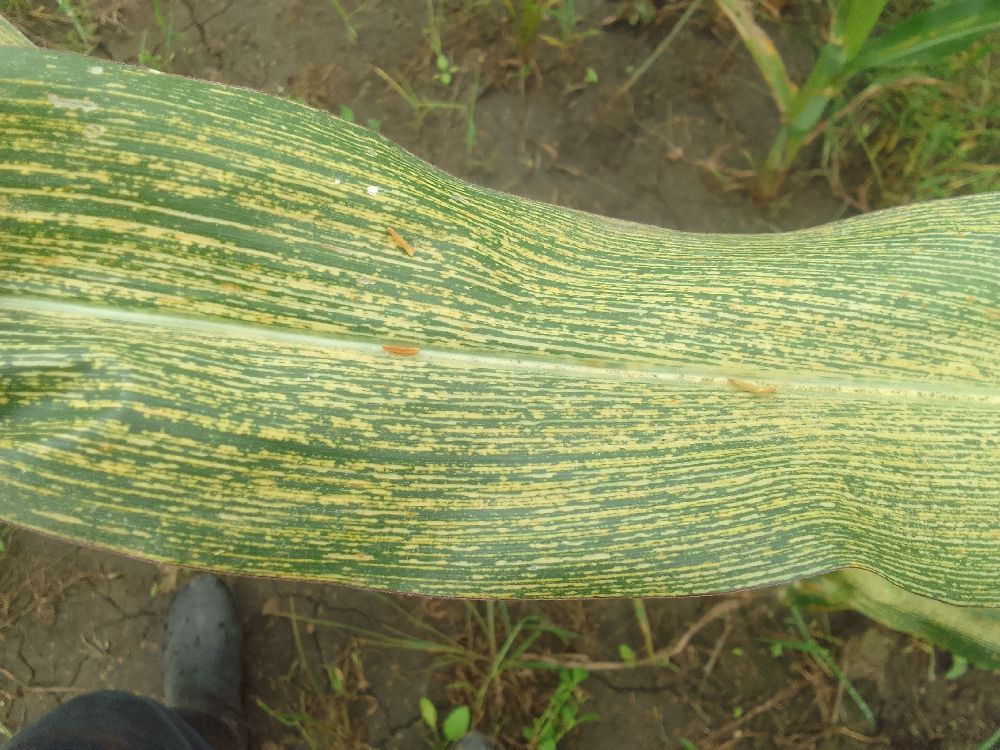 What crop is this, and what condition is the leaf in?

maize, maize streak virus
